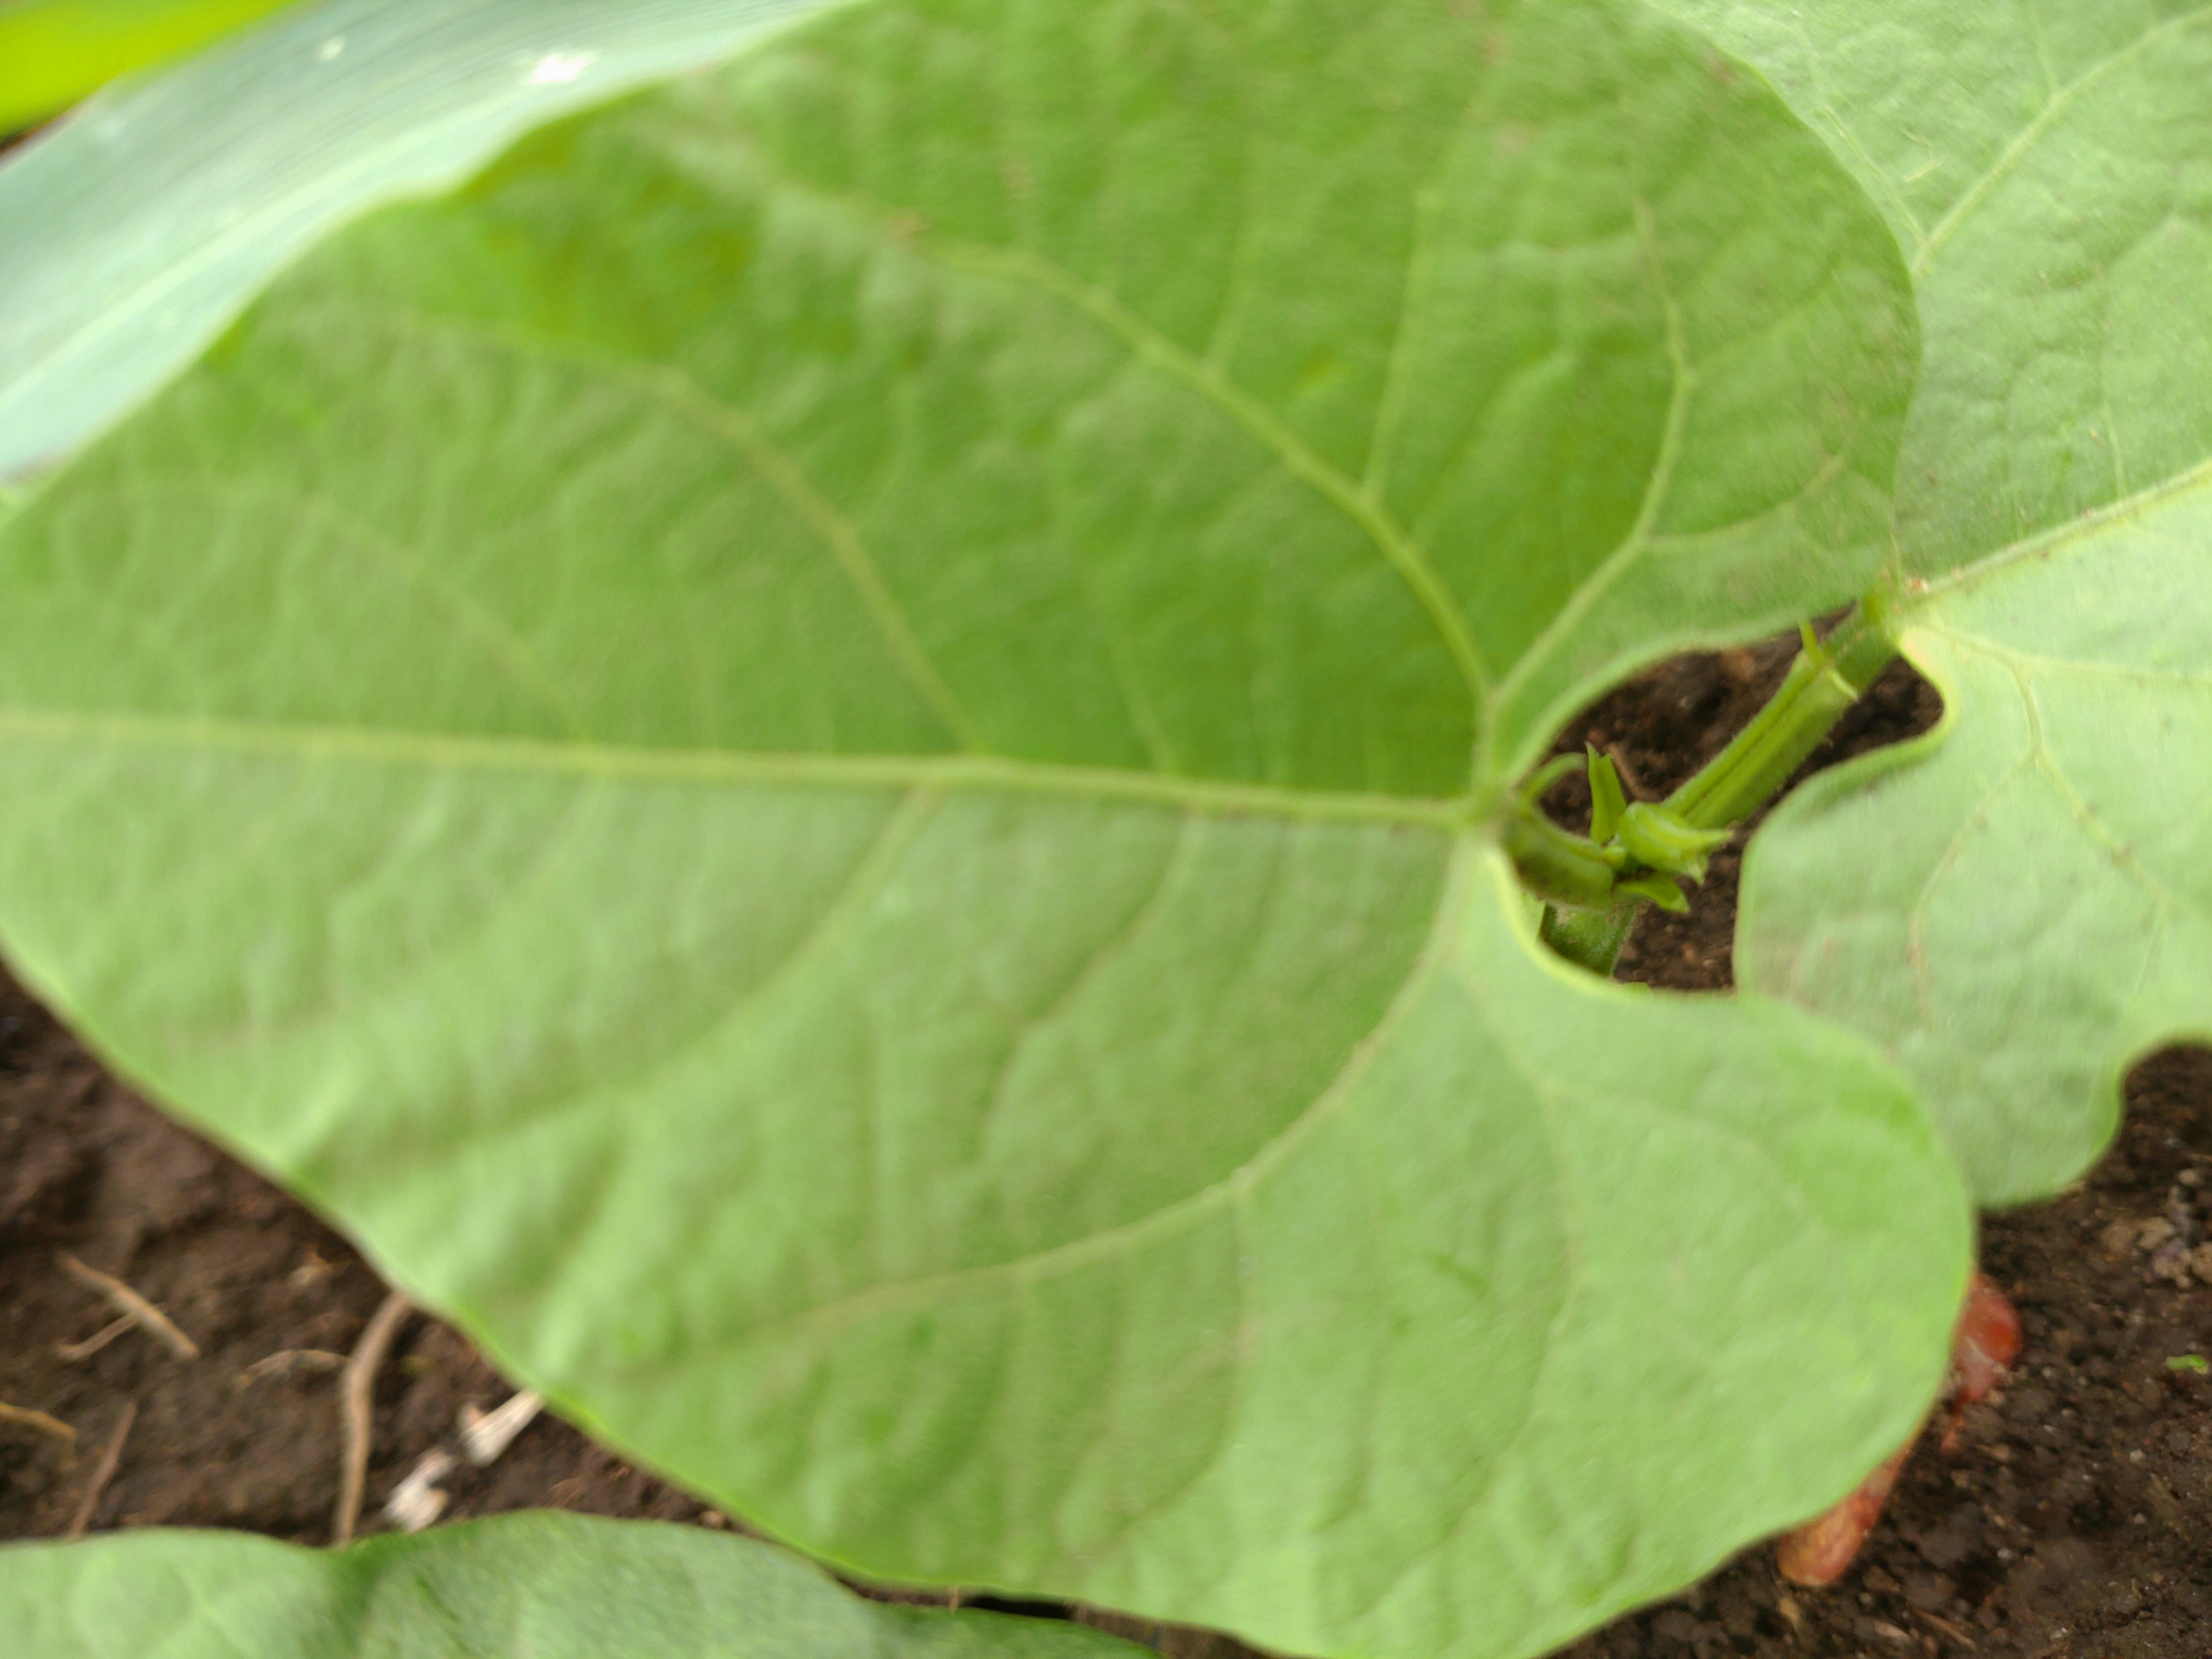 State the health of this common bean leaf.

healthy
